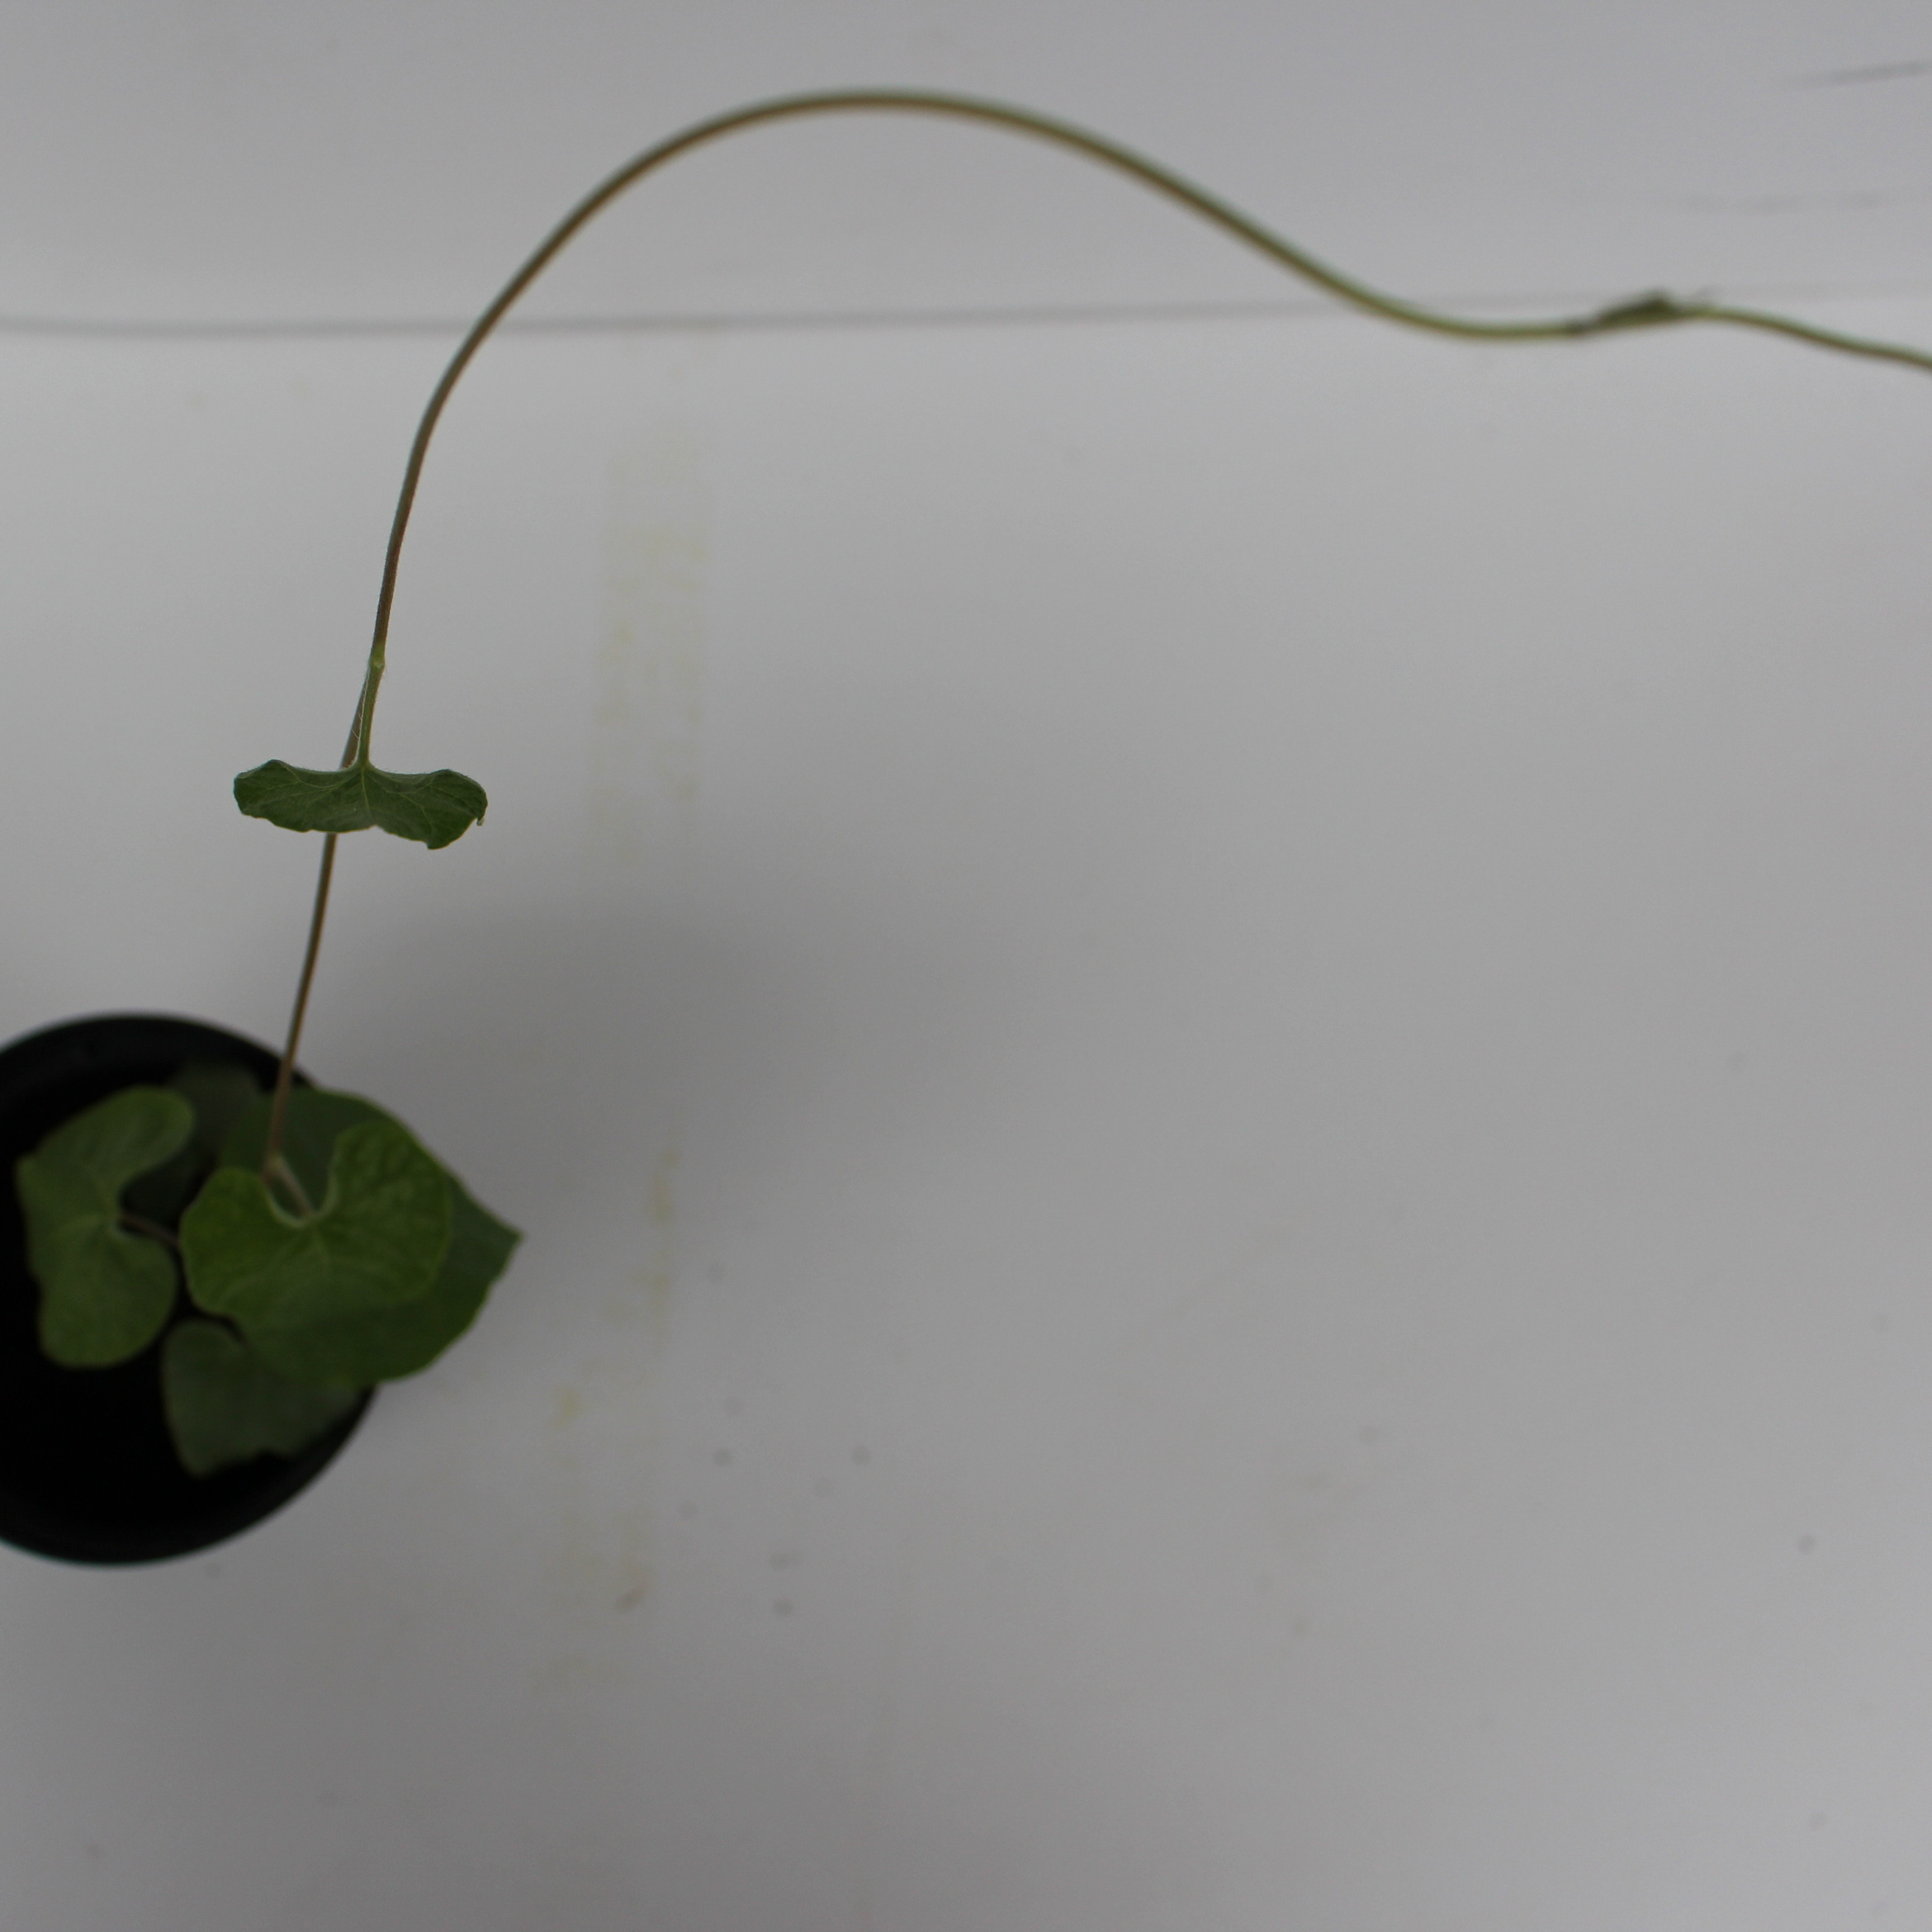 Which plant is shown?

Convolvulus arvensis
